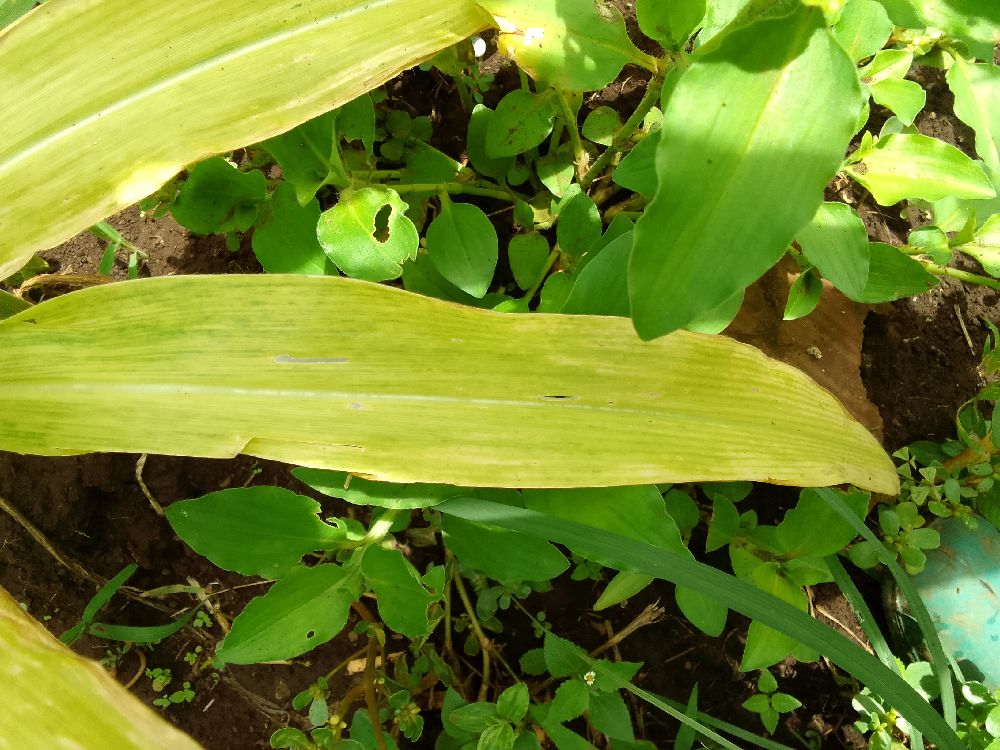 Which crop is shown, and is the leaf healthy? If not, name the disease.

maize, maize lethal necrosis
